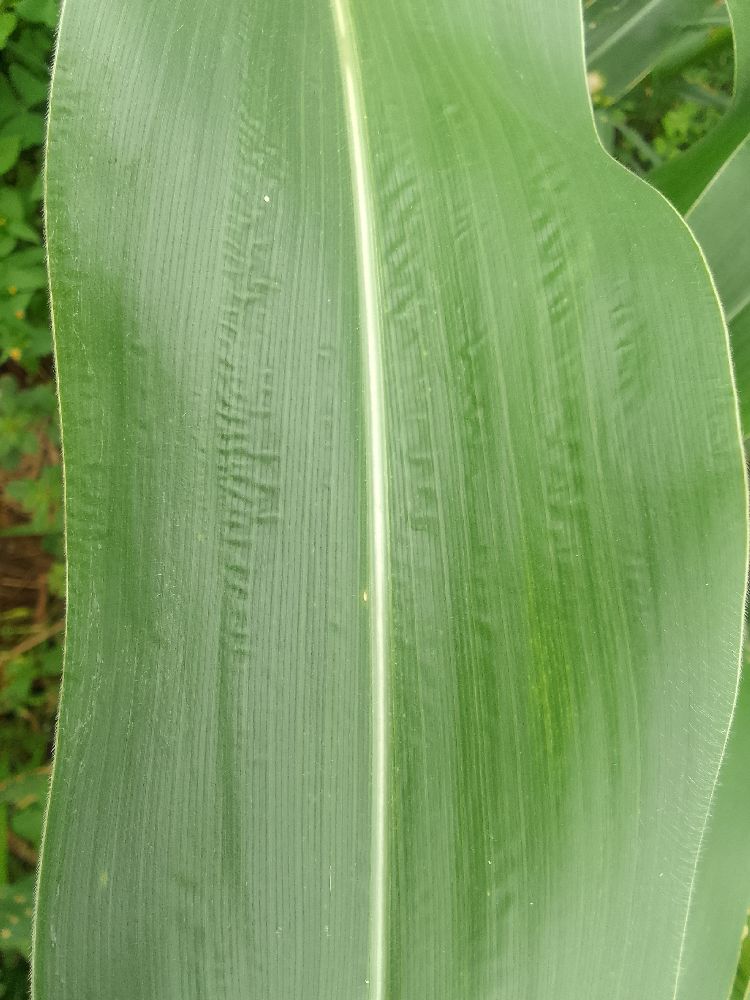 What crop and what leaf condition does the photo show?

maize, healthy
